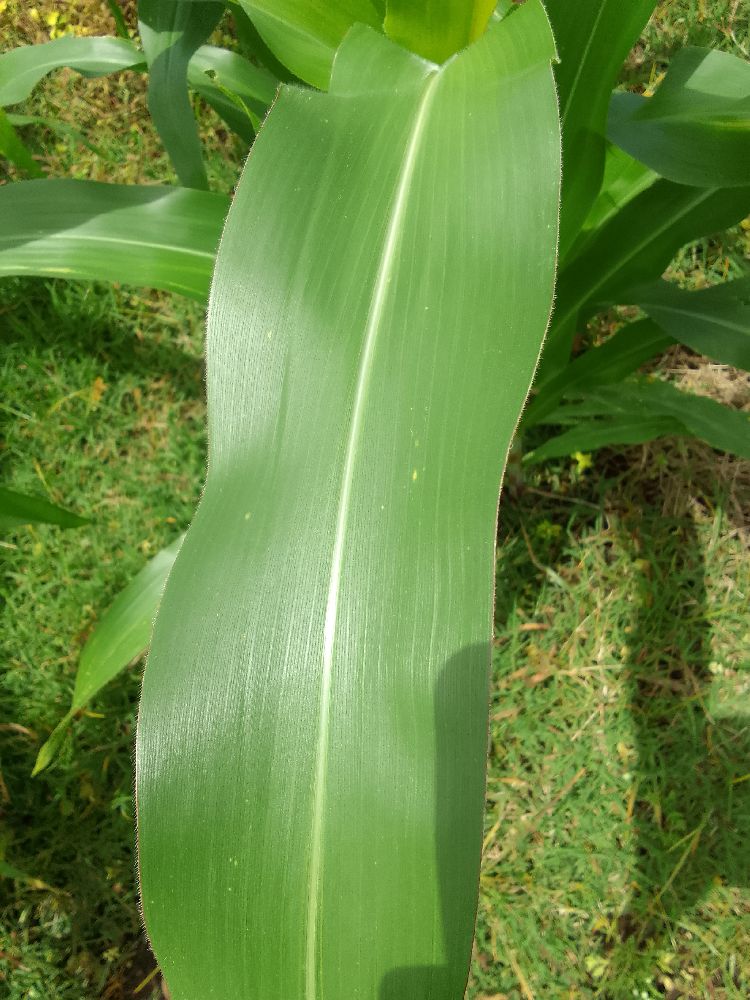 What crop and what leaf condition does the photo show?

maize, healthy
